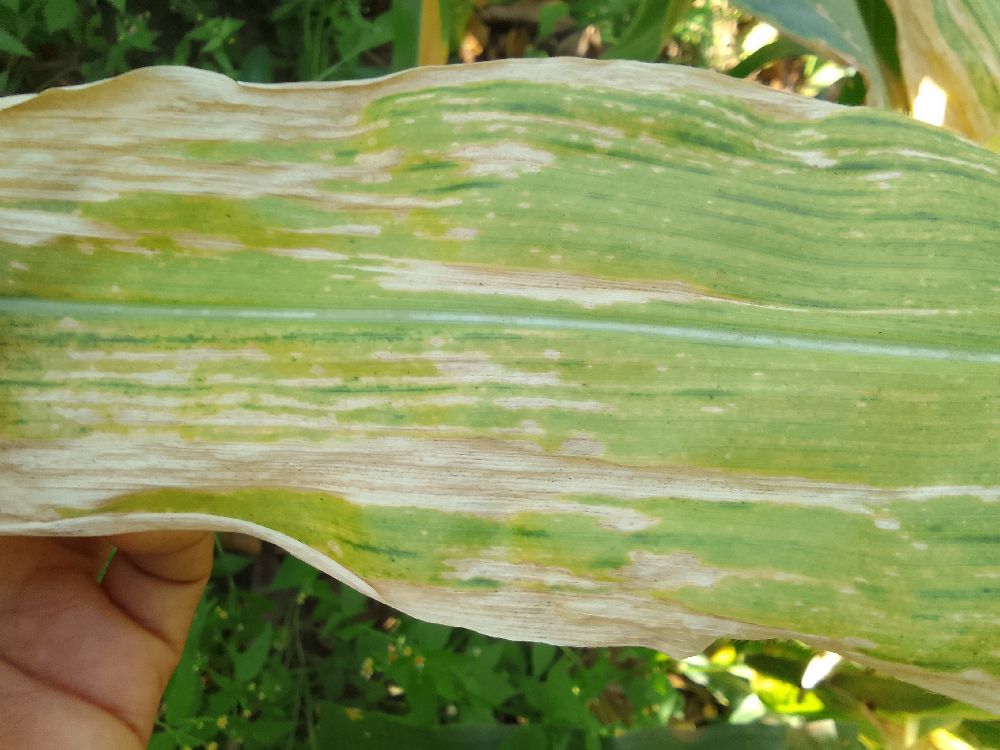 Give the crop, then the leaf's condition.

maize, maize lethal necrosis
